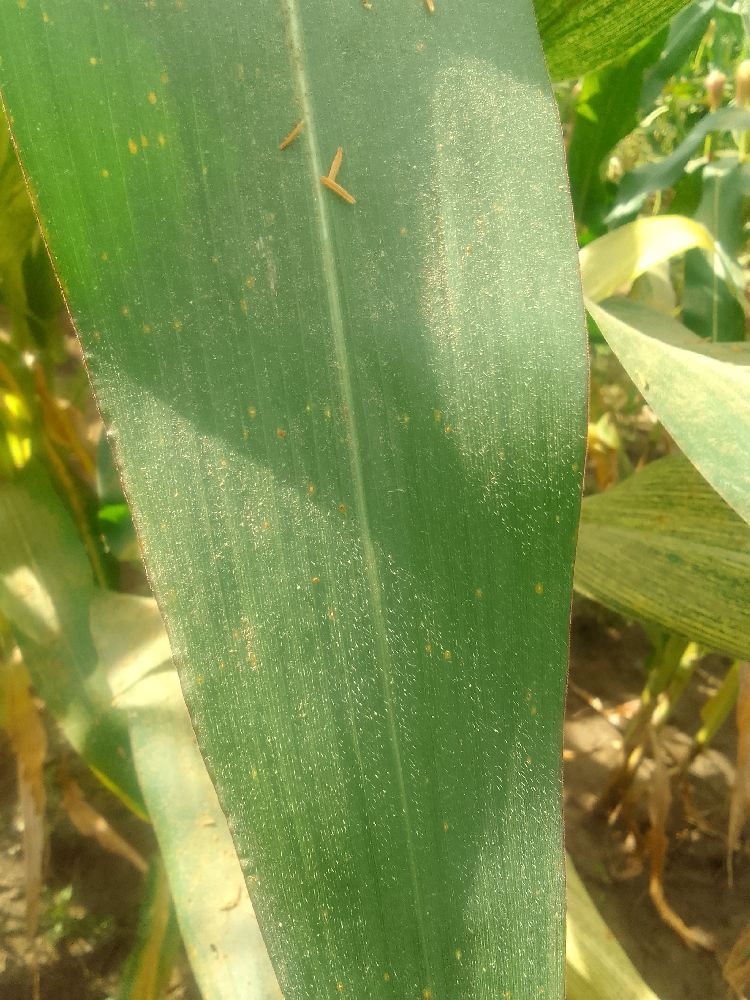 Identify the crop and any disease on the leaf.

maize, healthy
